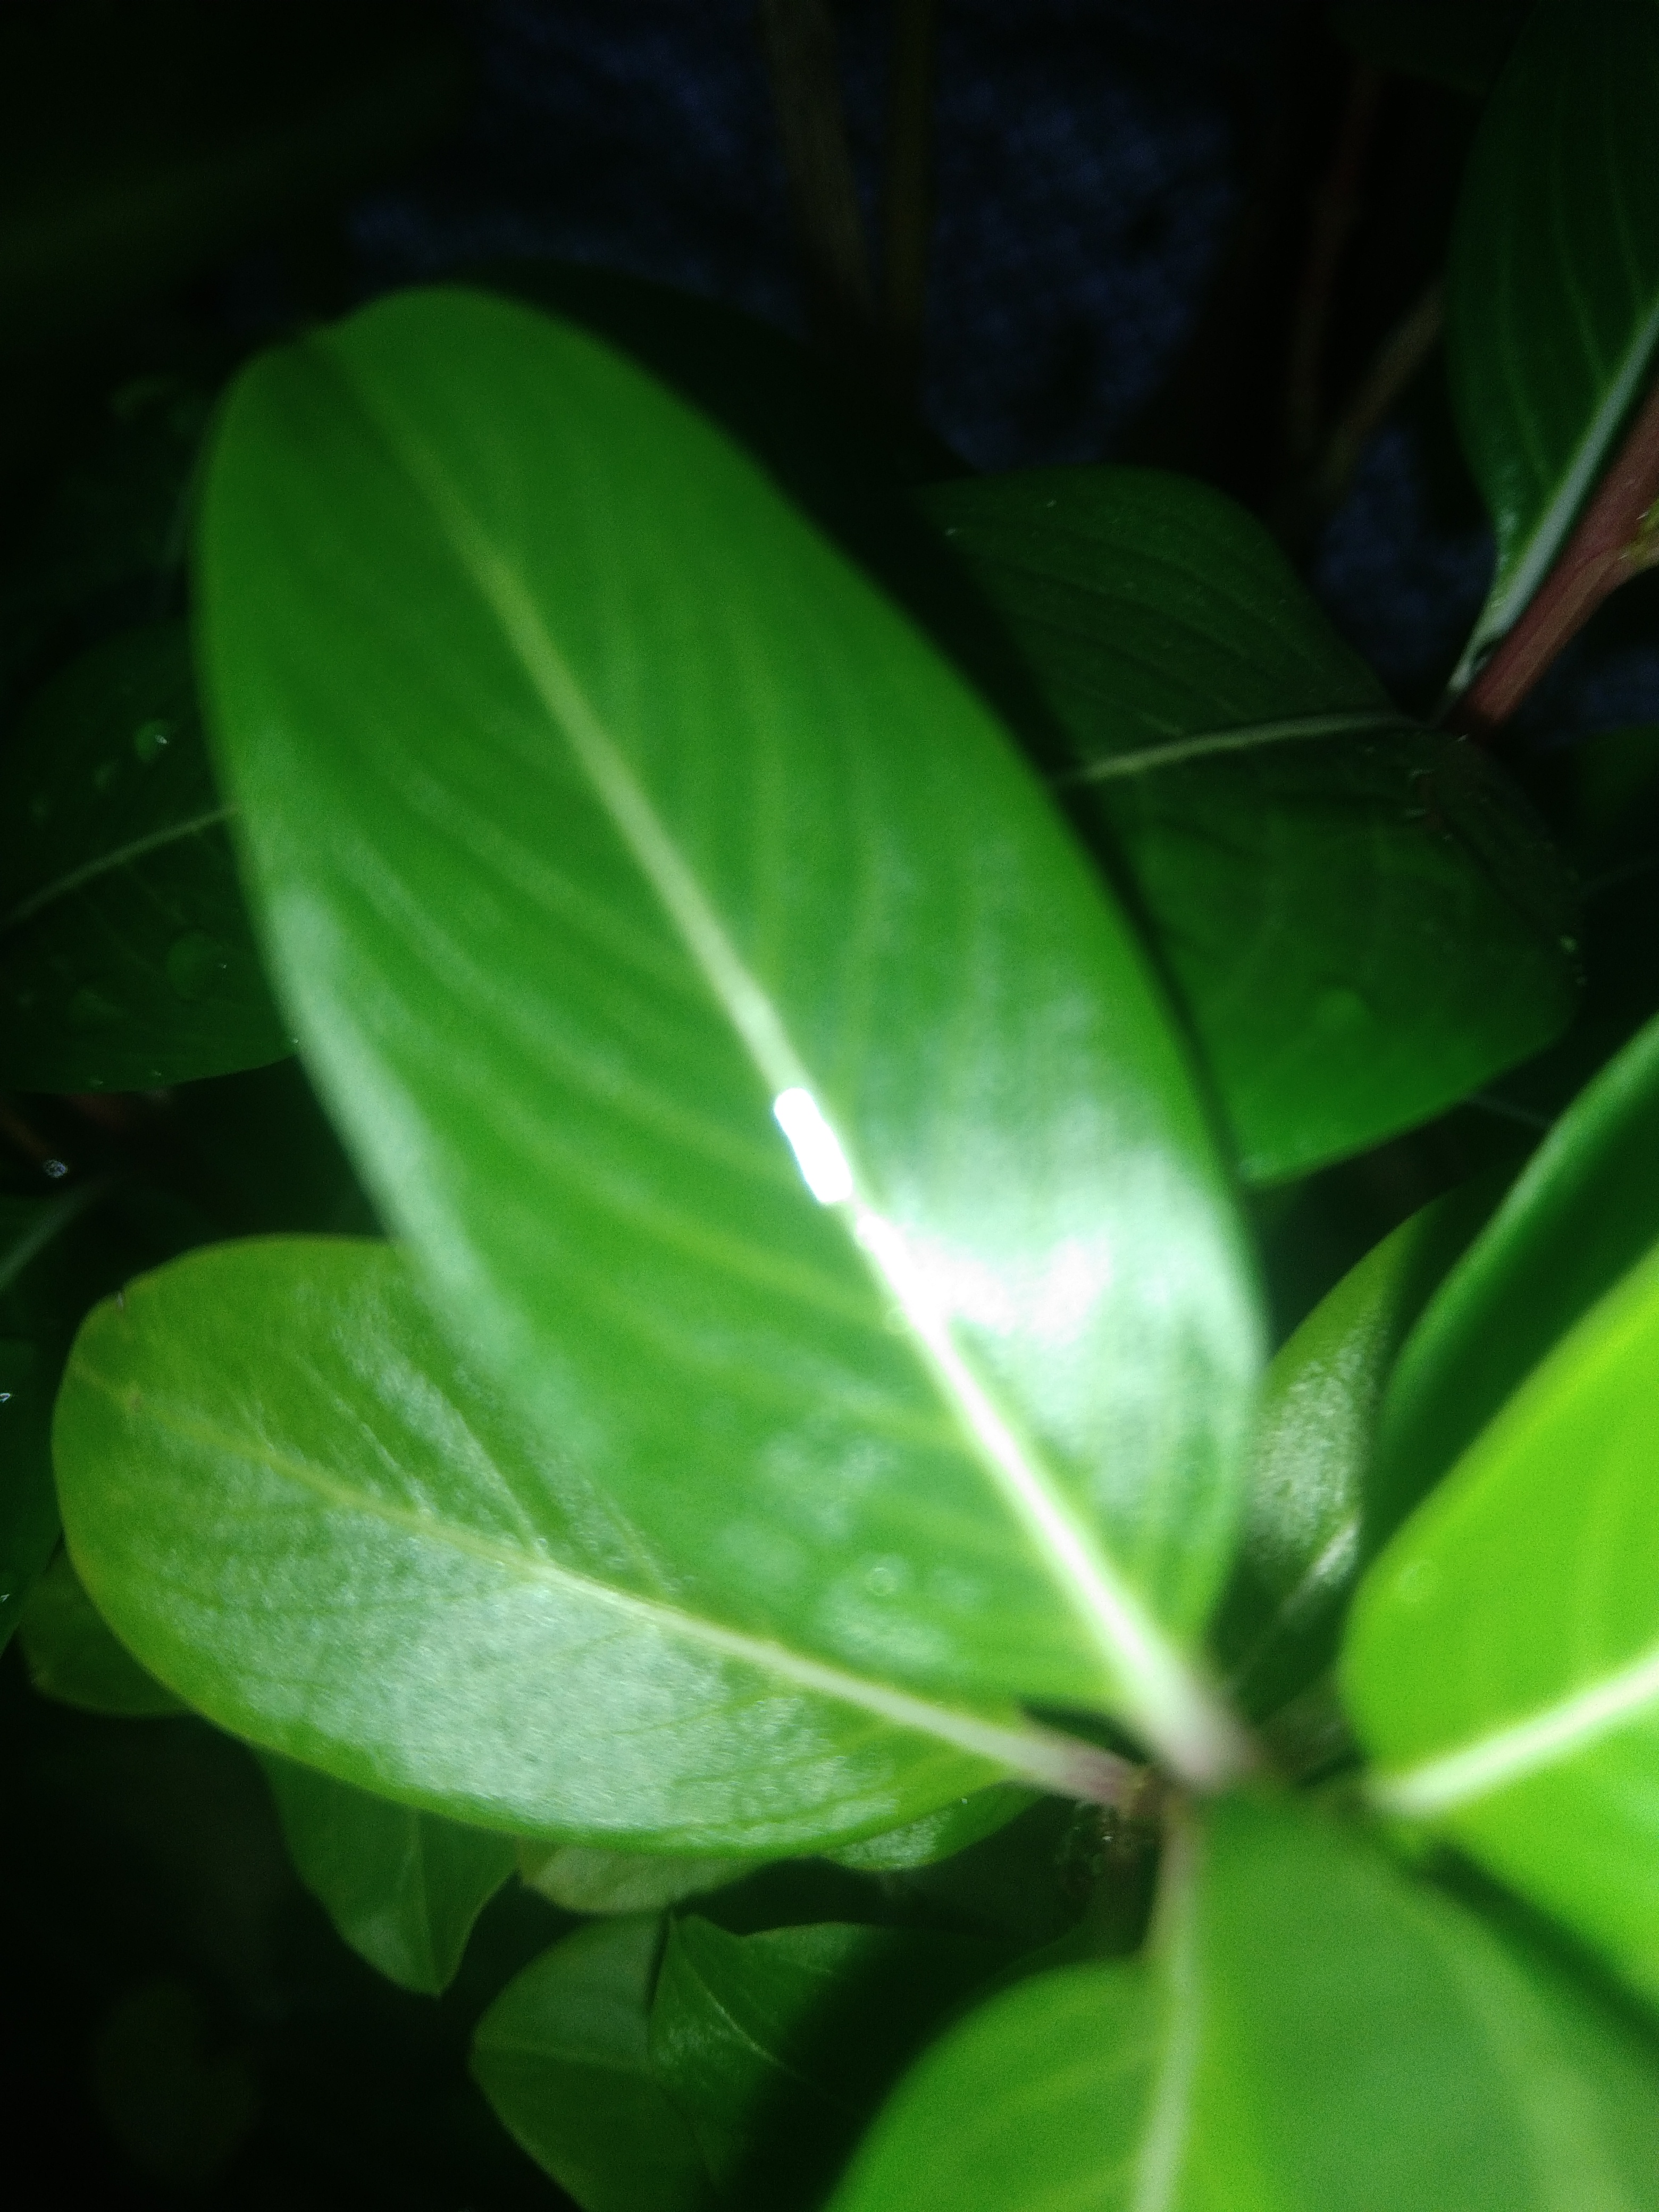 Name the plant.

rose periwinkle
